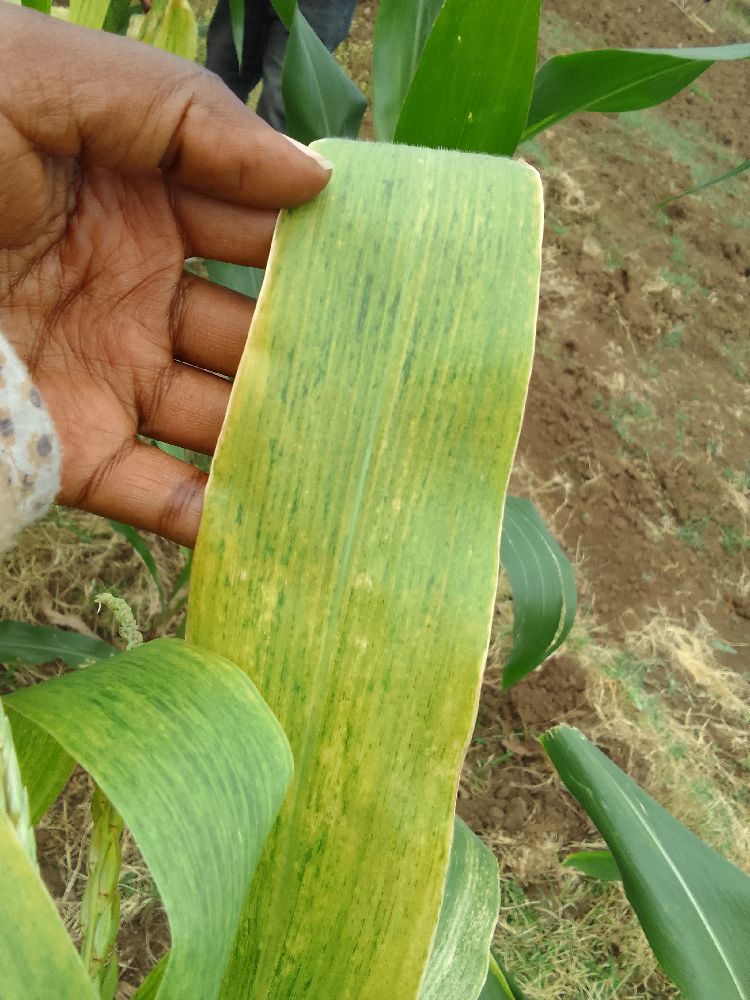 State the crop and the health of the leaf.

maize, maize lethal necrosis
